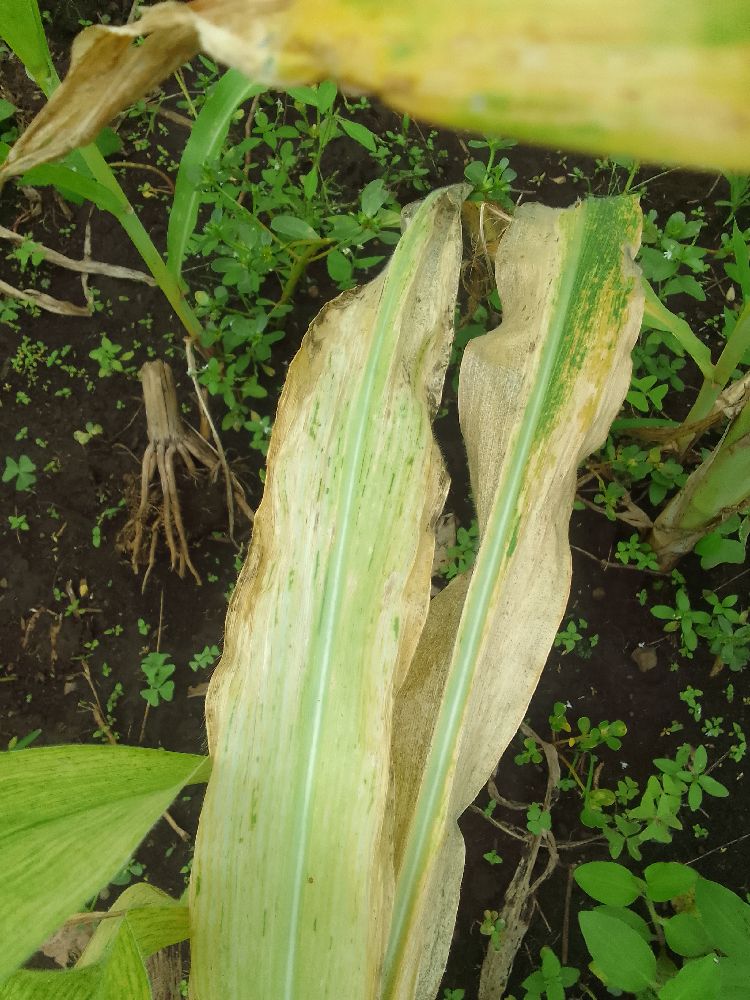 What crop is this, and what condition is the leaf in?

maize, maize lethal necrosis
